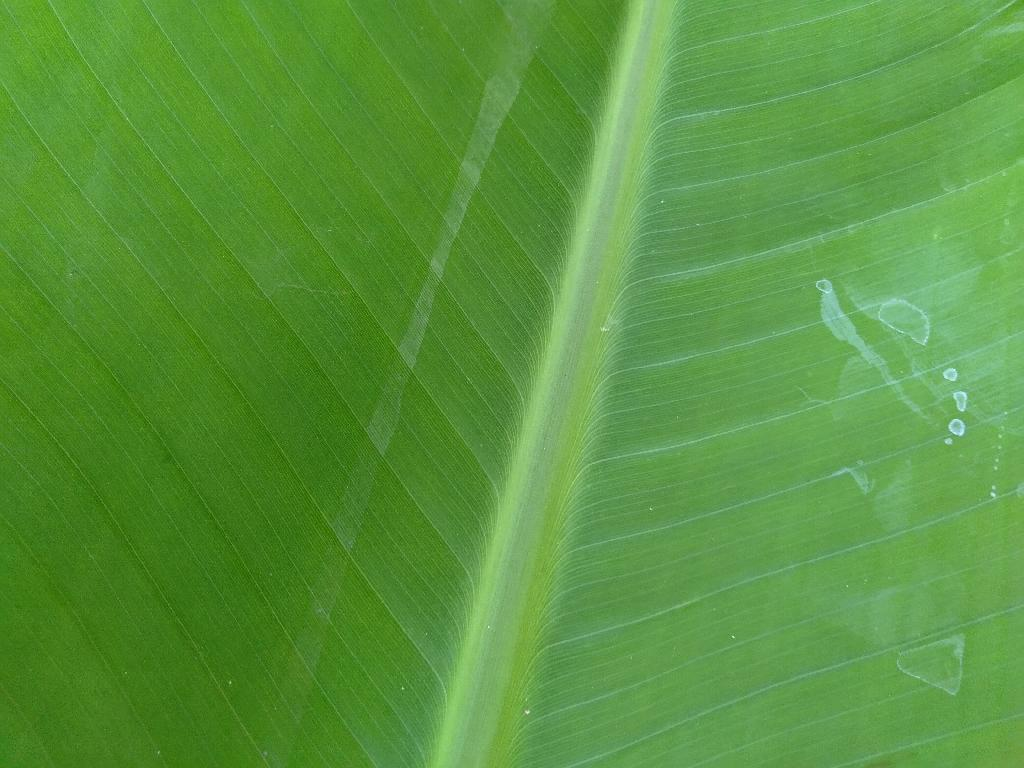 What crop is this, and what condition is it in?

banana, healthy
